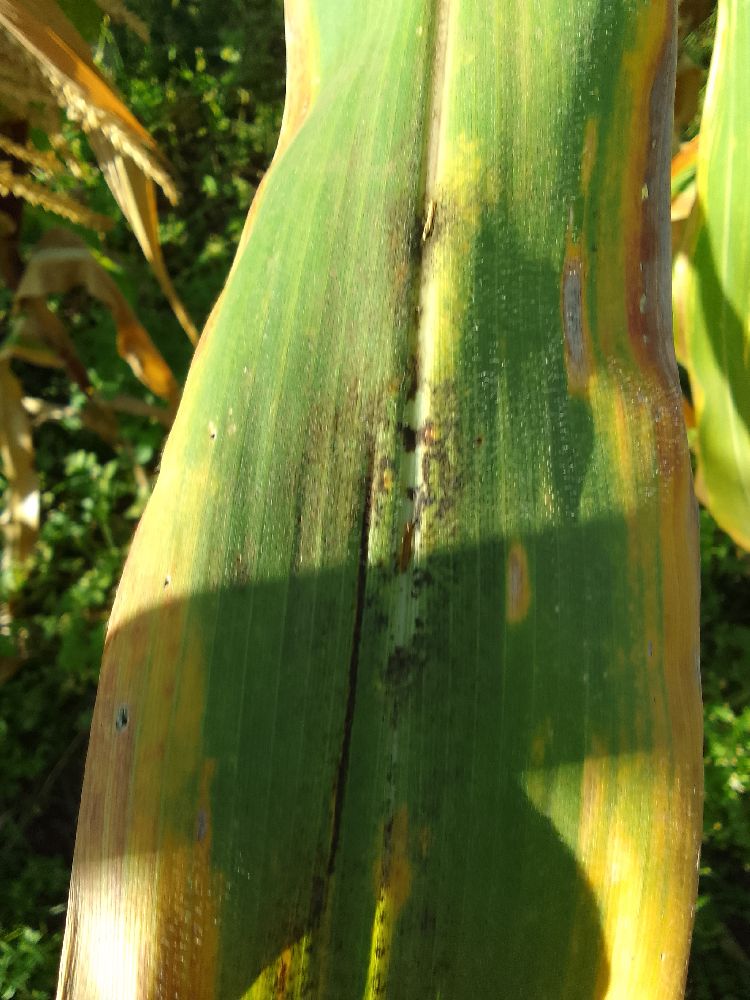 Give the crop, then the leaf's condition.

maize, maize lethal necrosis
